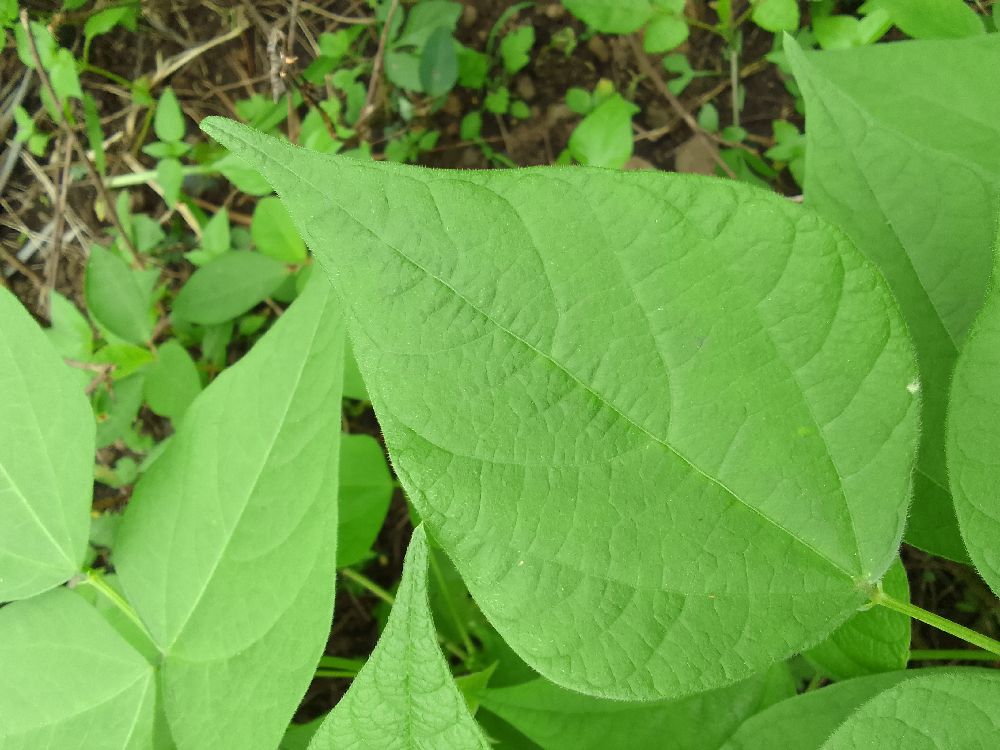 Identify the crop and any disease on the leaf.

common bean, healthy
